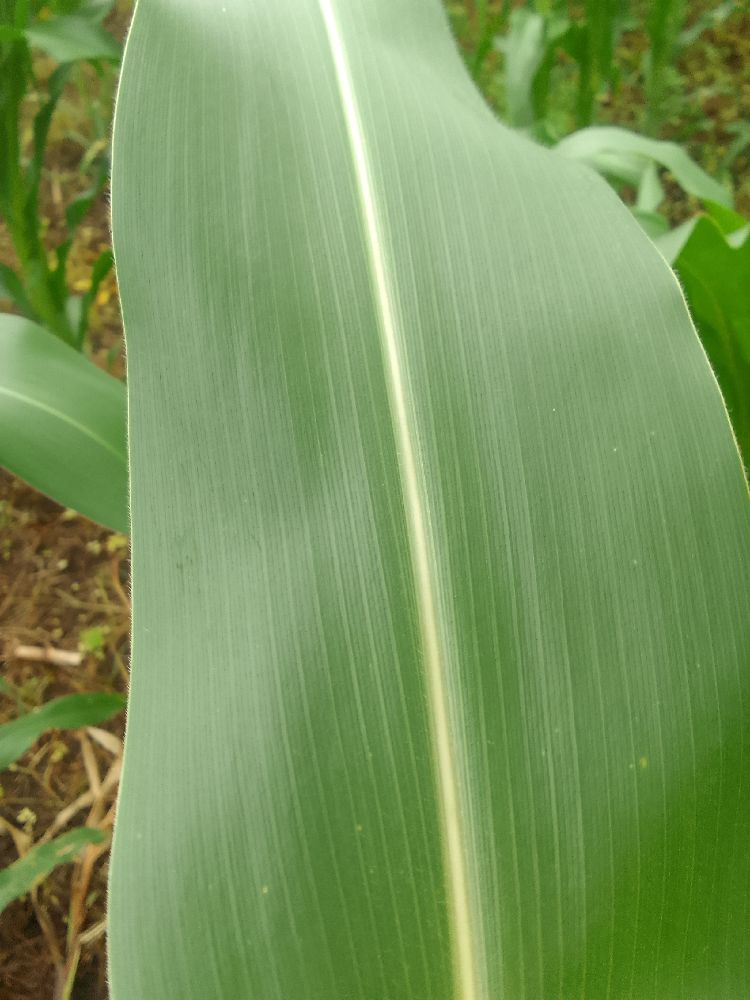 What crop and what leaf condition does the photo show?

maize, healthy
